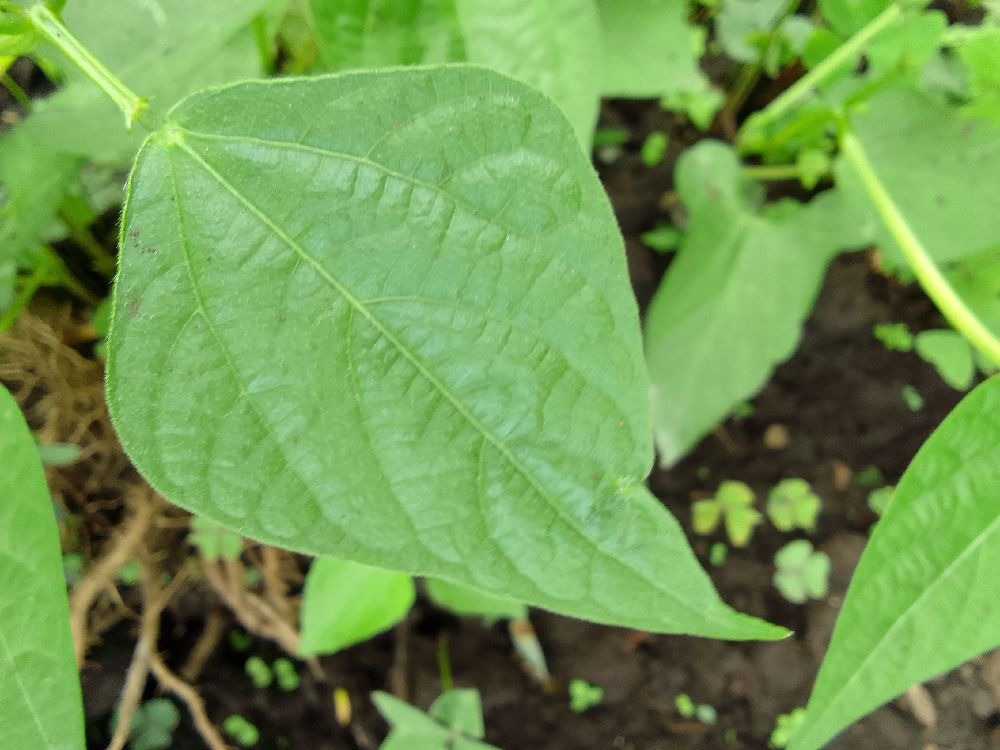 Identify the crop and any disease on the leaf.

common bean, healthy
